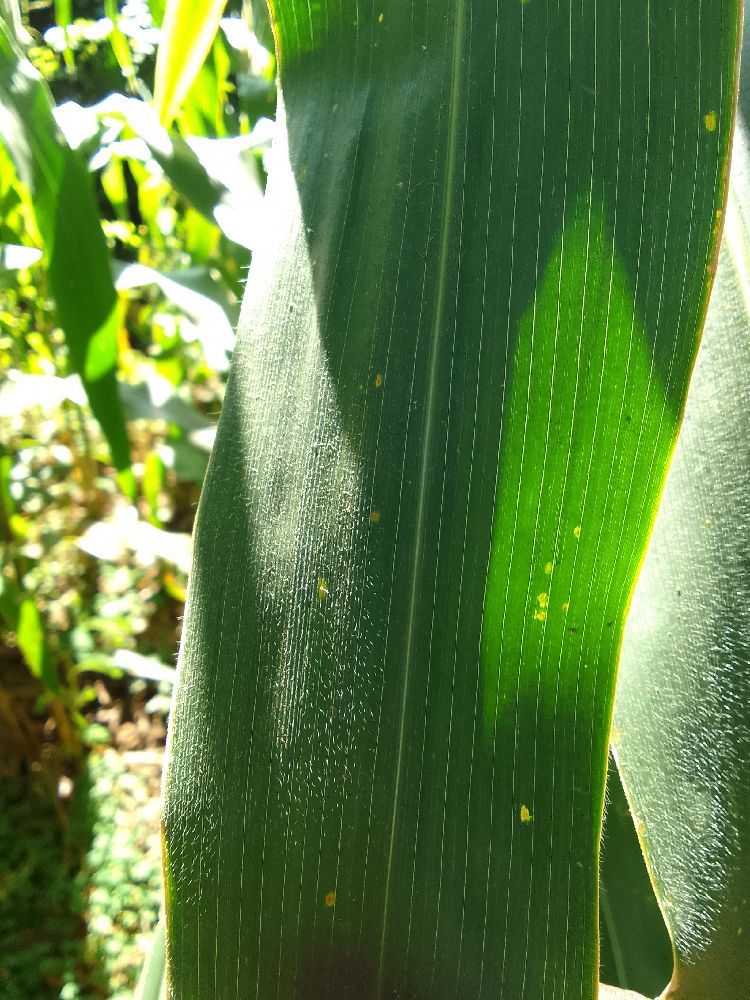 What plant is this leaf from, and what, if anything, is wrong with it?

maize, healthy
